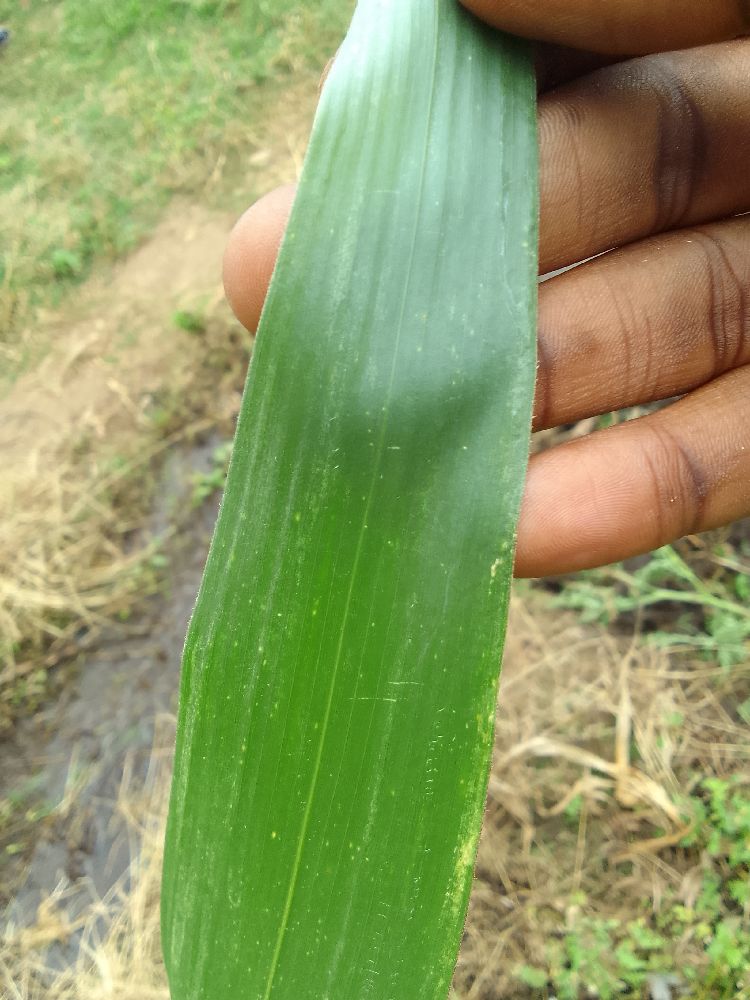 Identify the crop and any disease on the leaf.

maize, healthy
